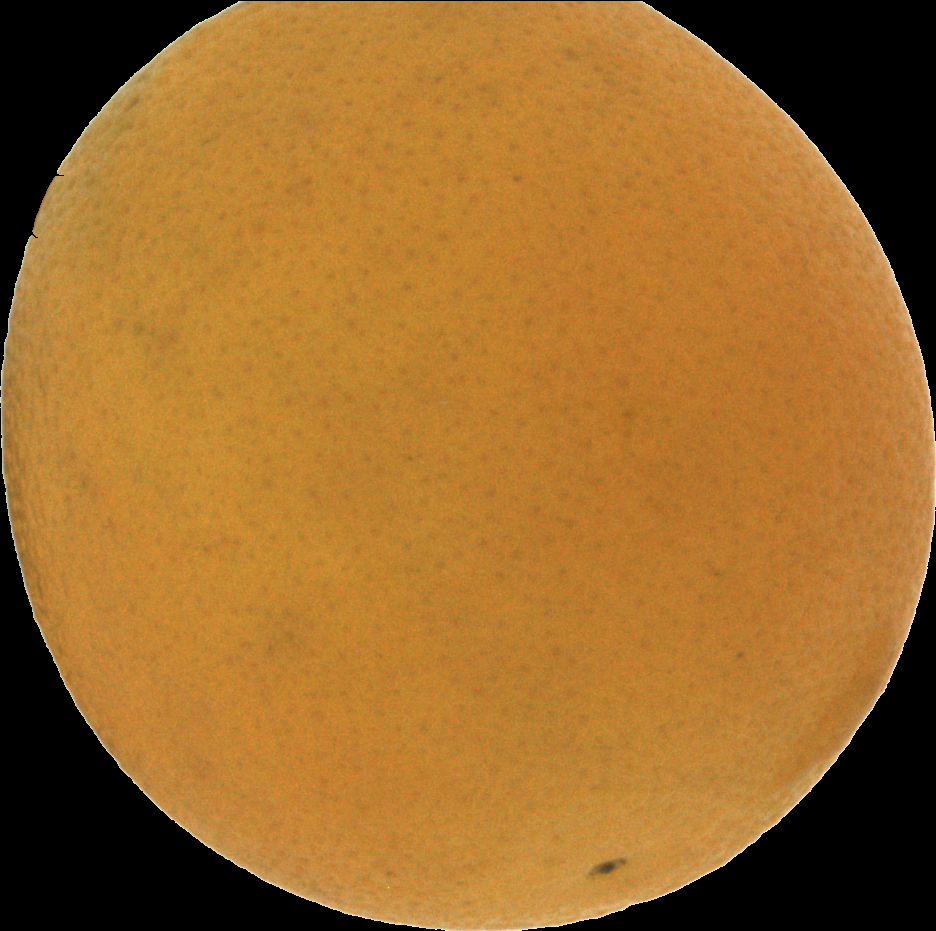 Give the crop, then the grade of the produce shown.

orange, bad
